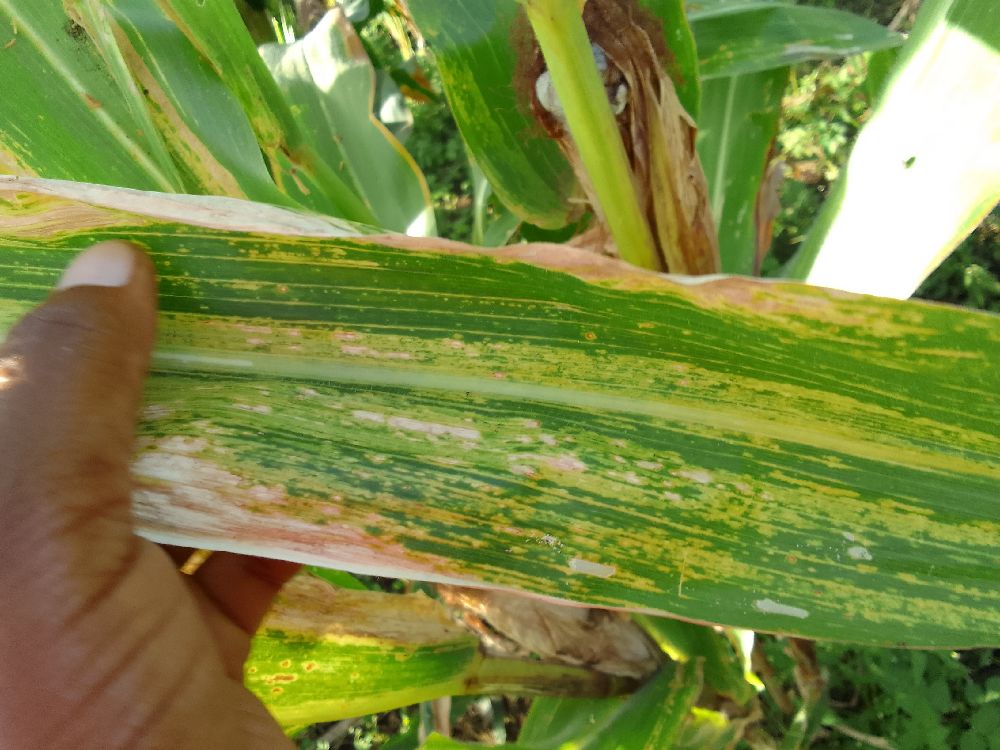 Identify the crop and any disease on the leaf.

maize, maize lethal necrosis
